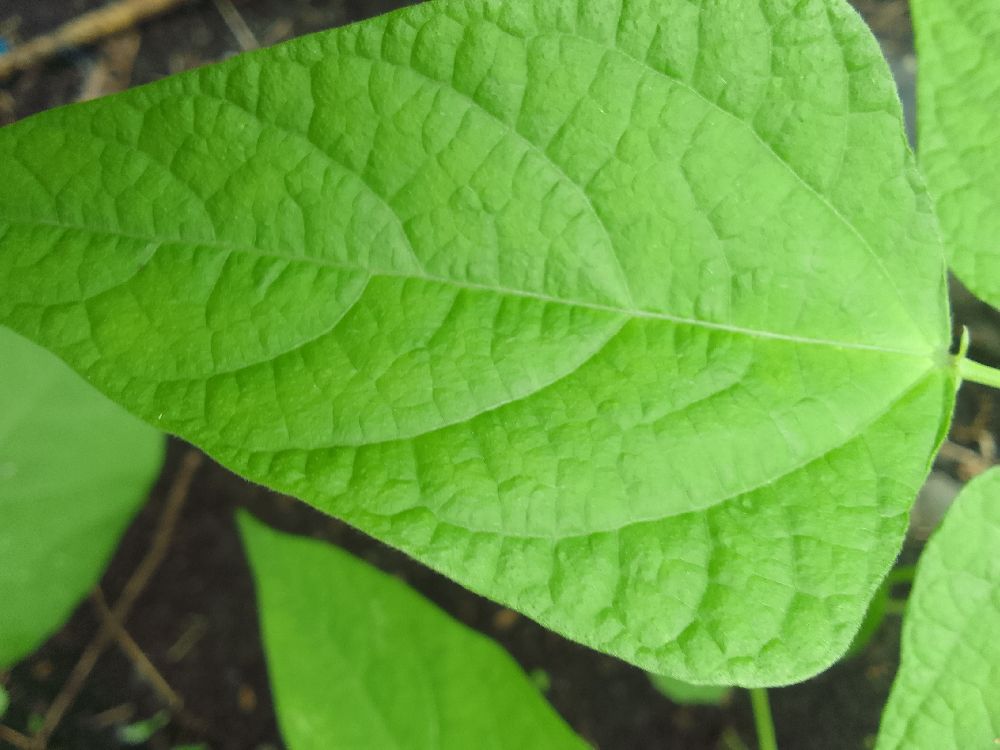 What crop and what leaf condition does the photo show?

common bean, healthy
